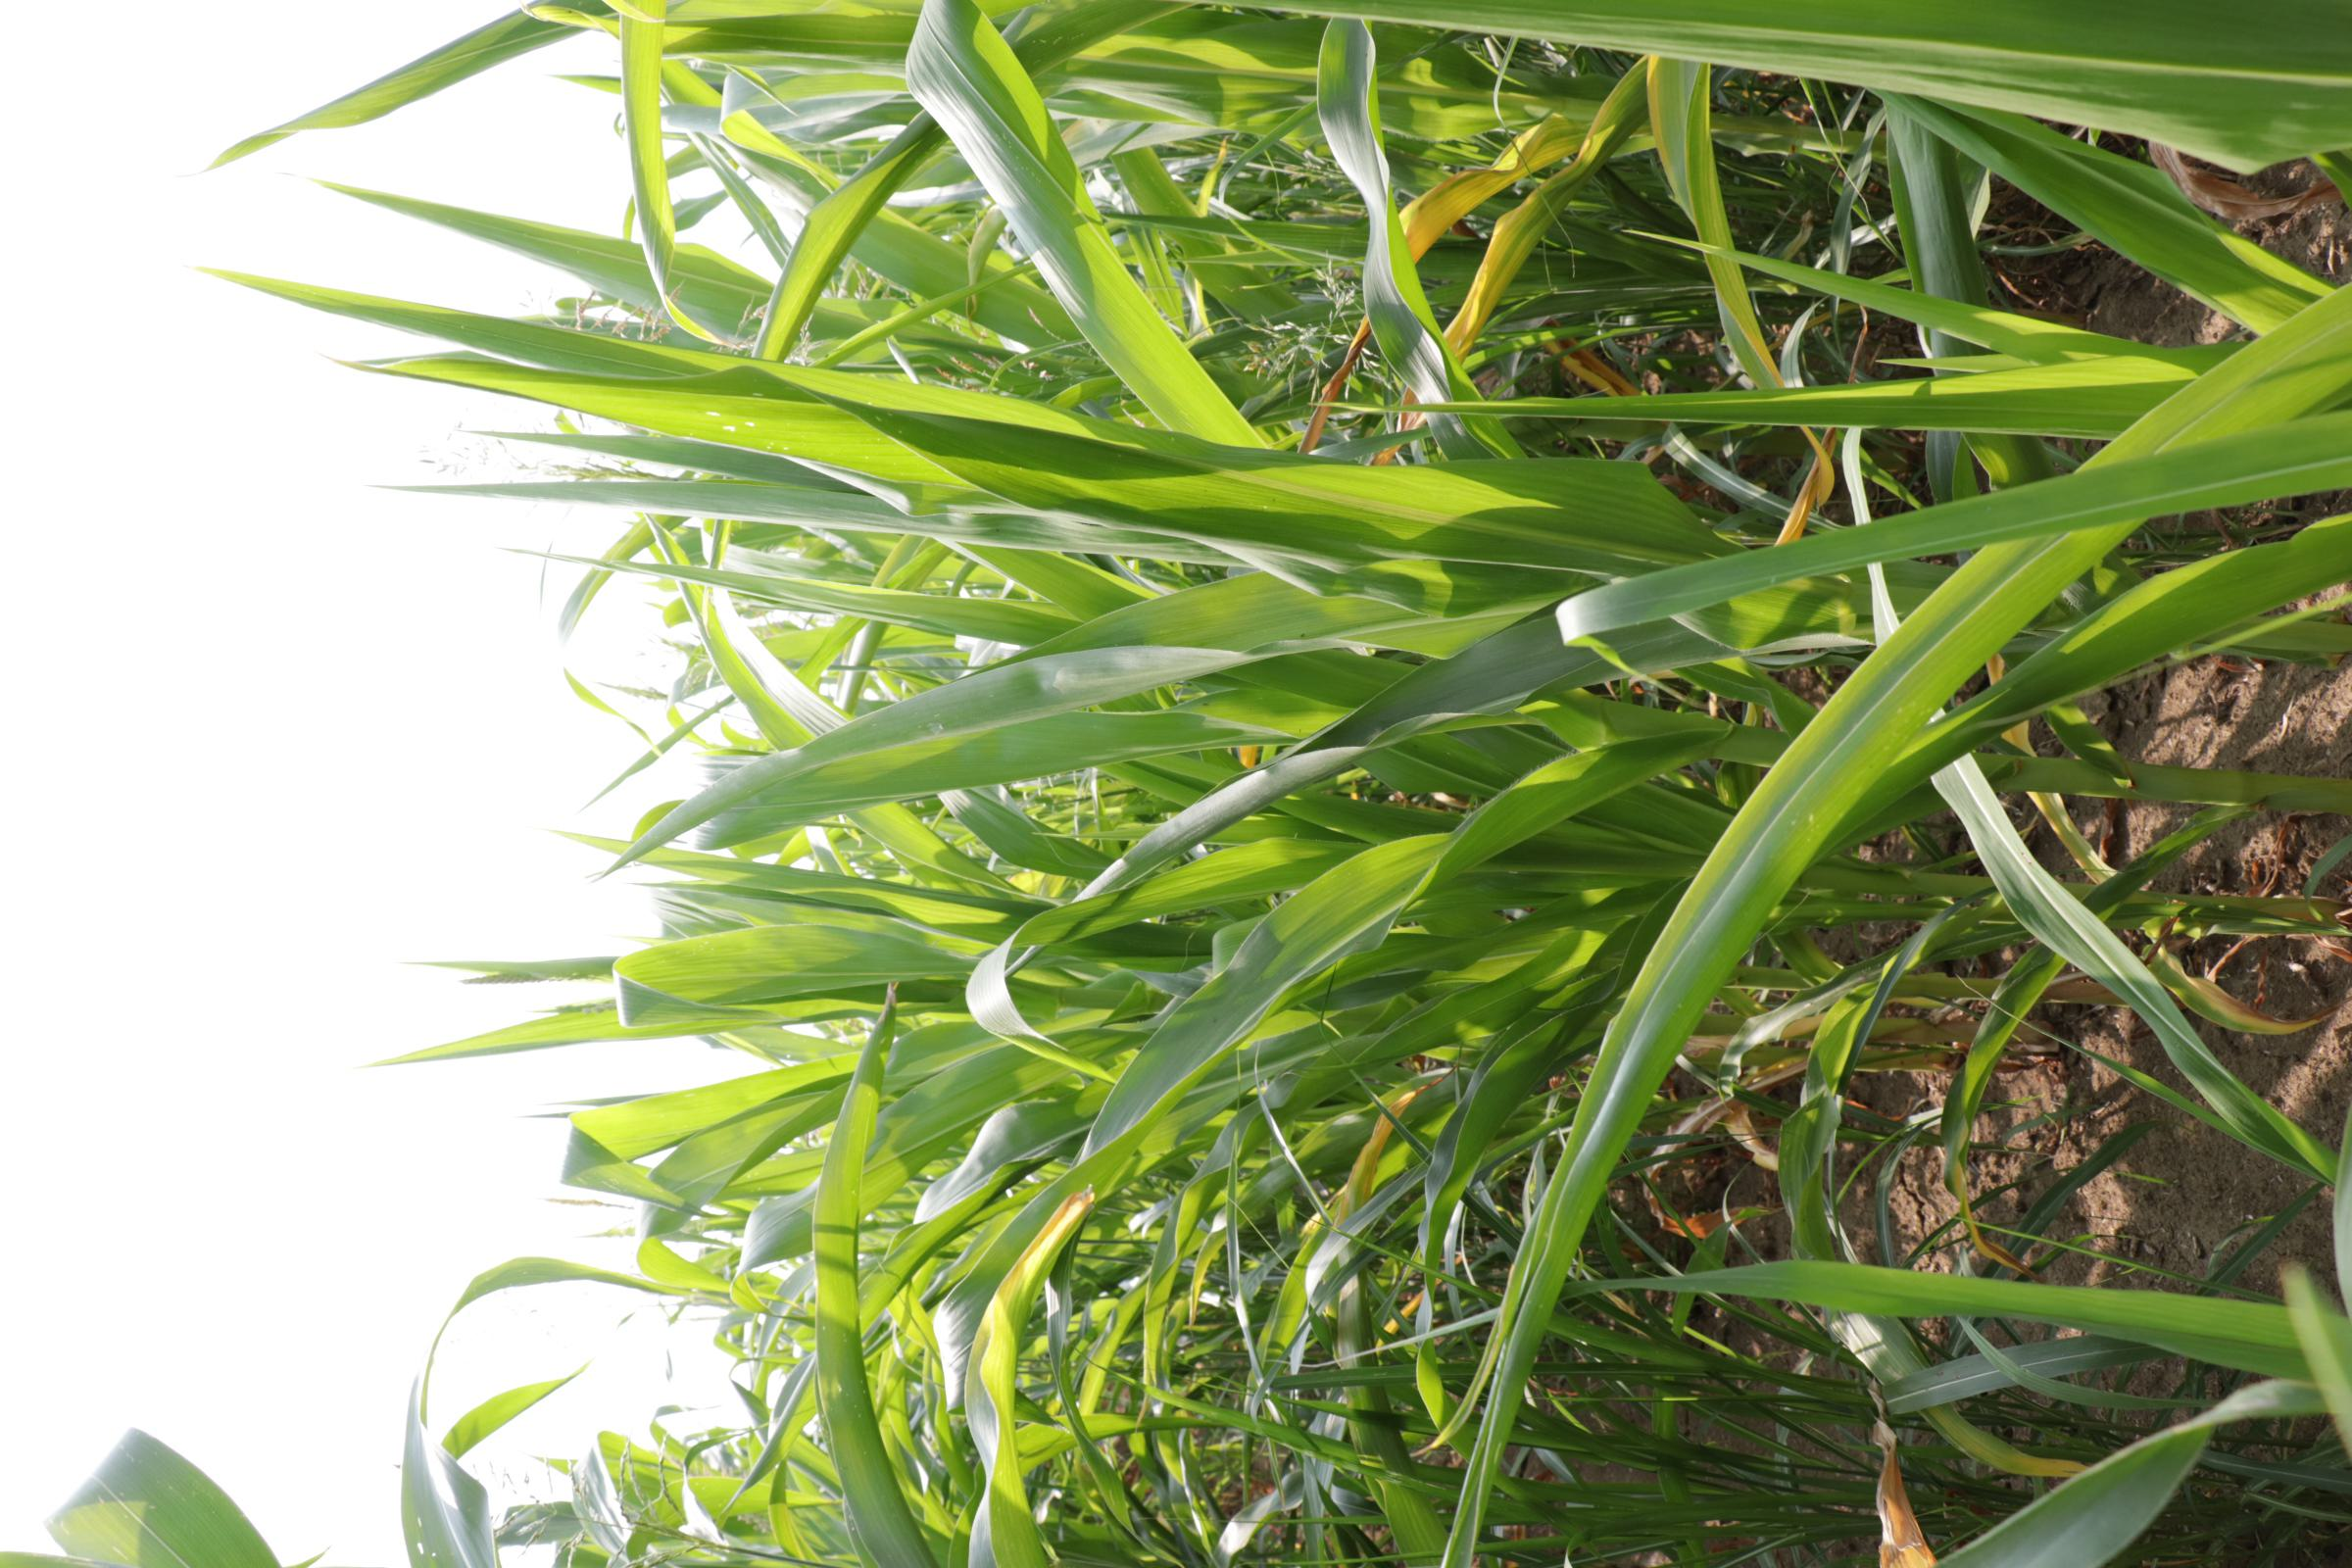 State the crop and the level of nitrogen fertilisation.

maize, reduced nitrogen fertilisation
